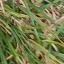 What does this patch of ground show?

grass
